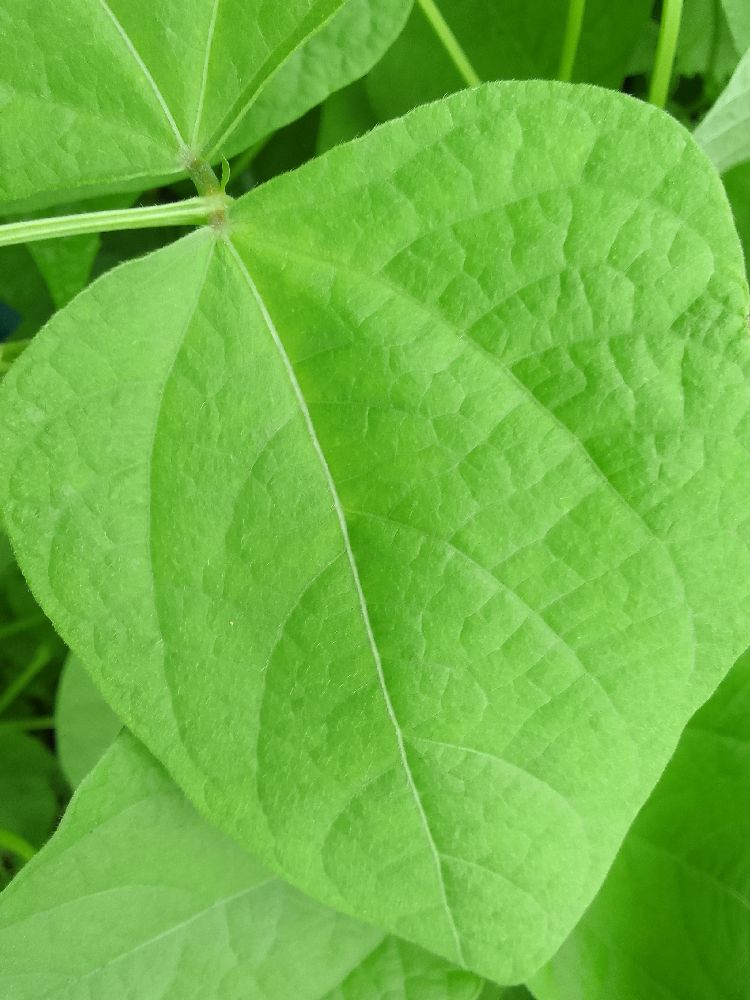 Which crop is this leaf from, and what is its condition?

common bean, healthy
